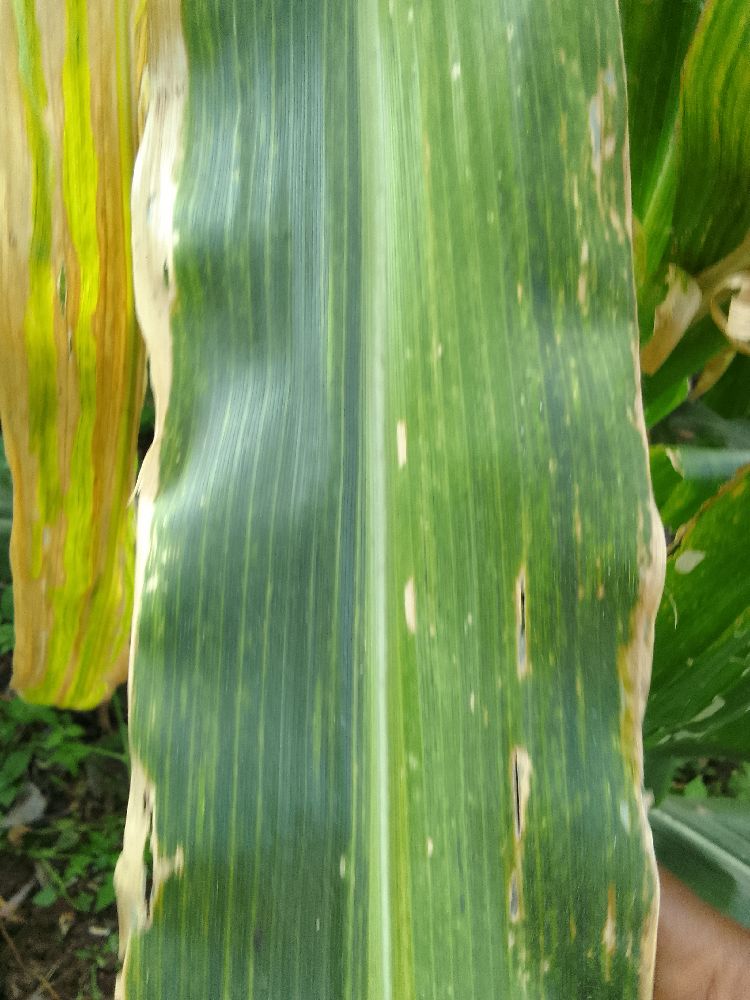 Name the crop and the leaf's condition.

maize, maize lethal necrosis
